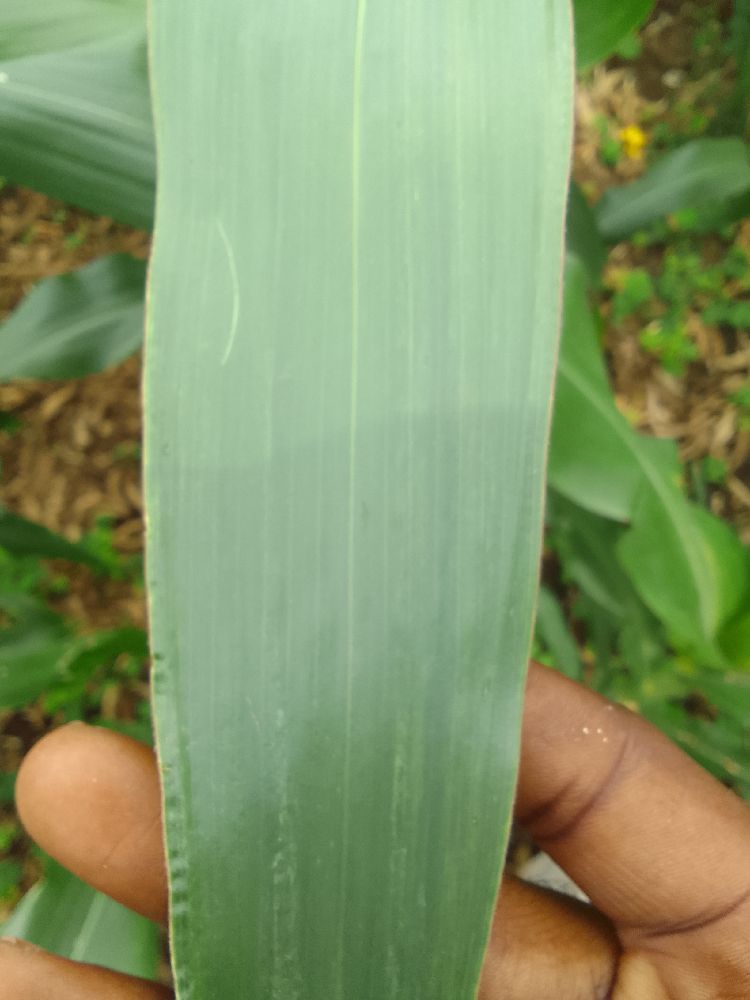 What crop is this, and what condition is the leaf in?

maize, healthy
